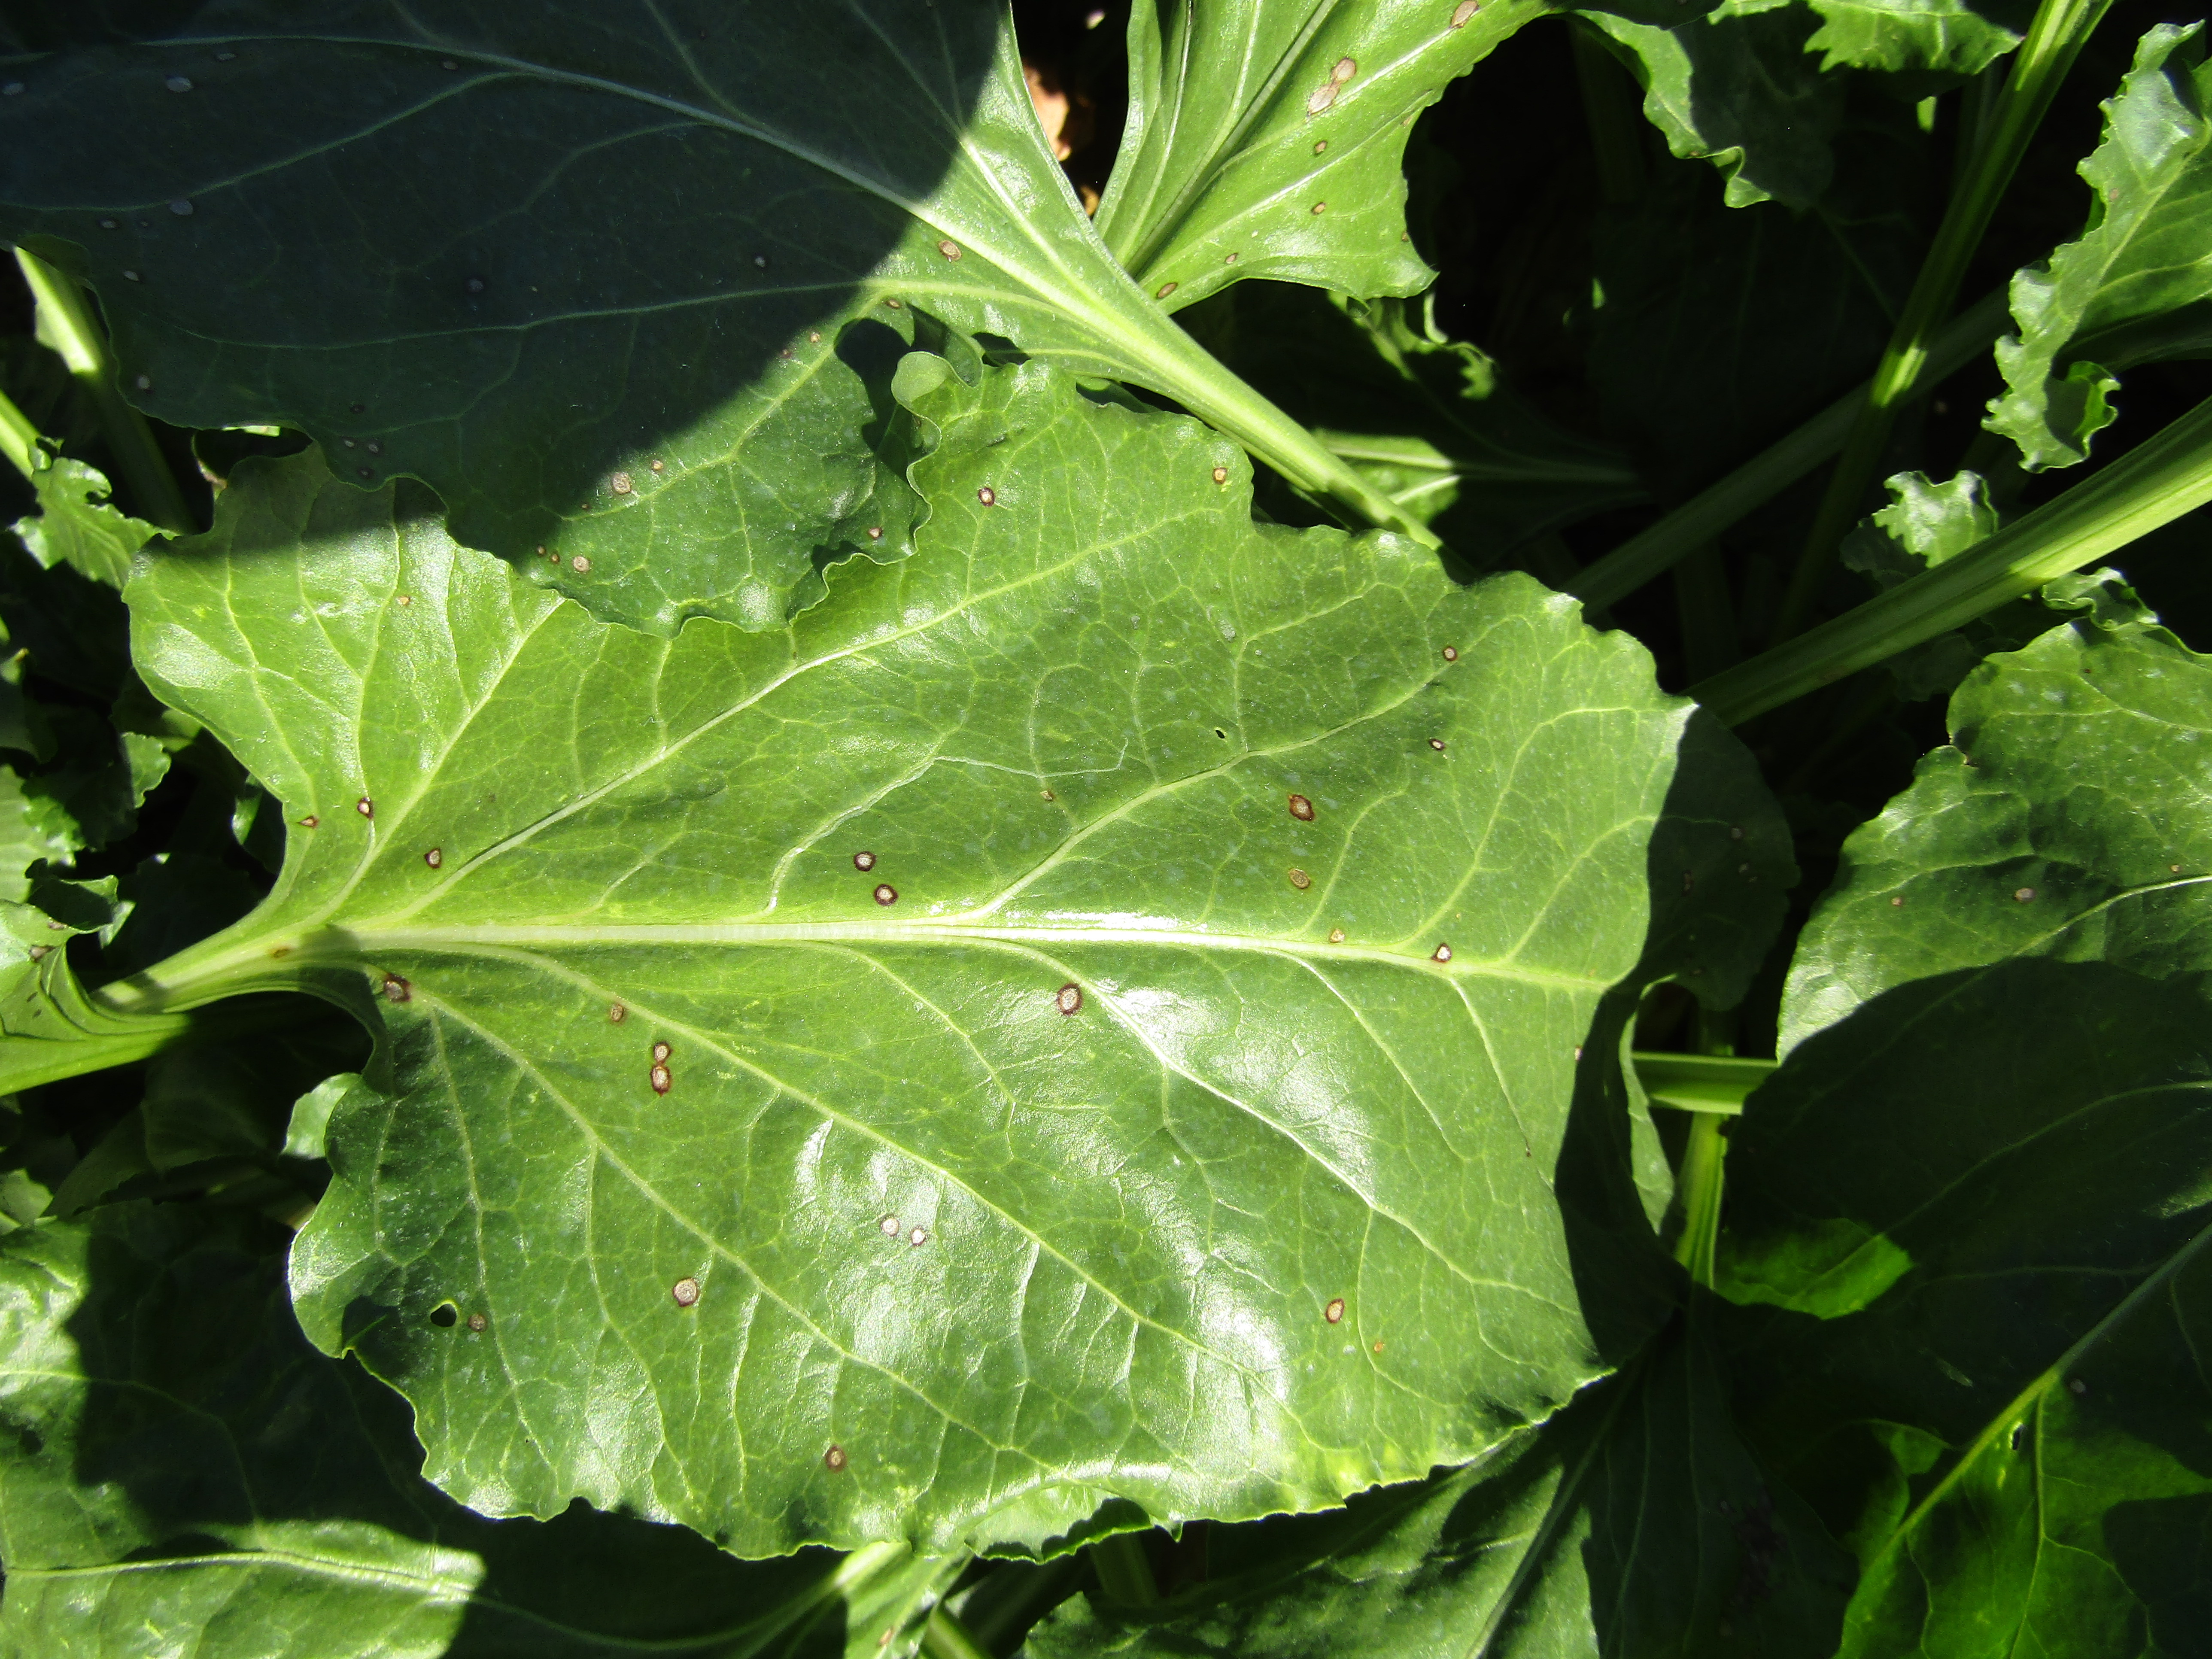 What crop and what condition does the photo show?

beet, cercospora
